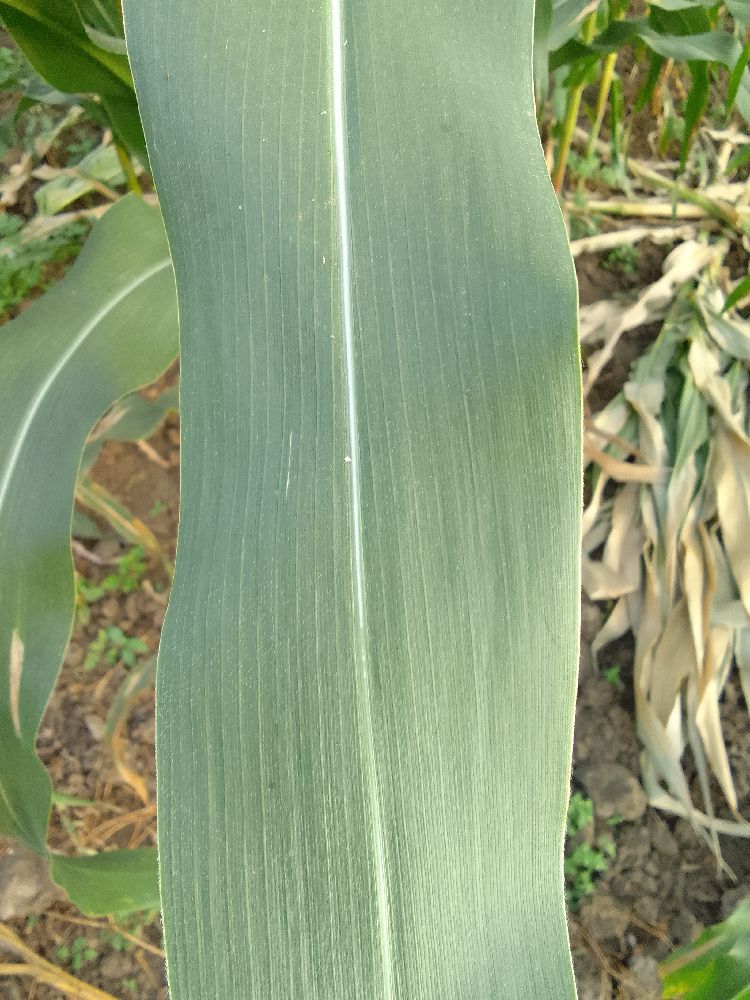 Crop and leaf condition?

maize, healthy
